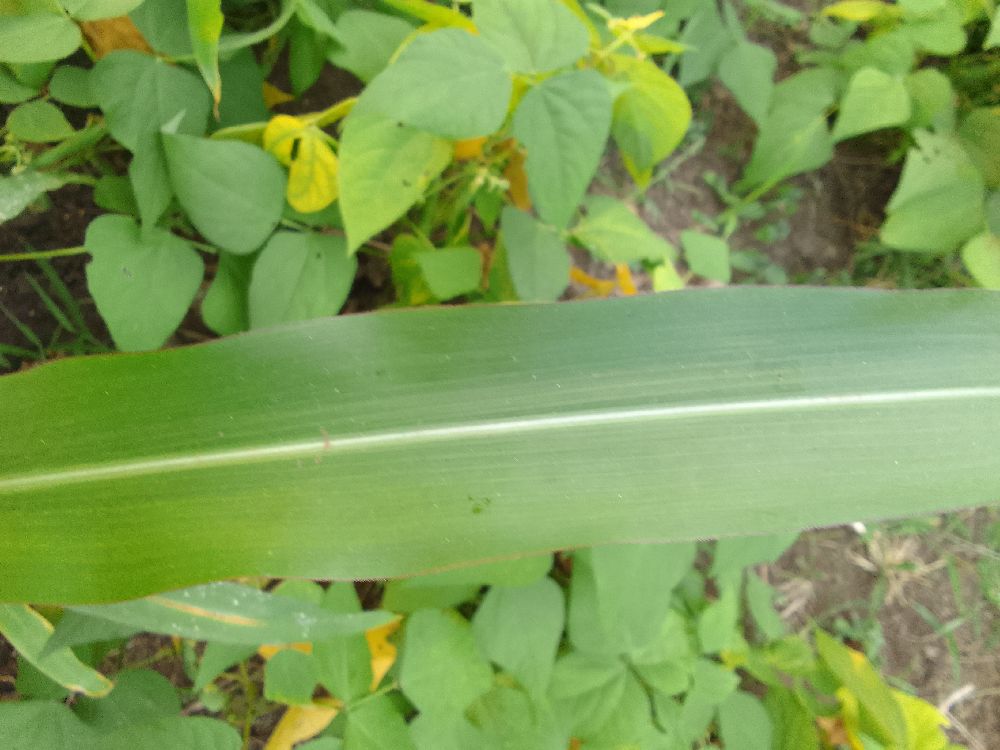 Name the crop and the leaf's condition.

maize, healthy
